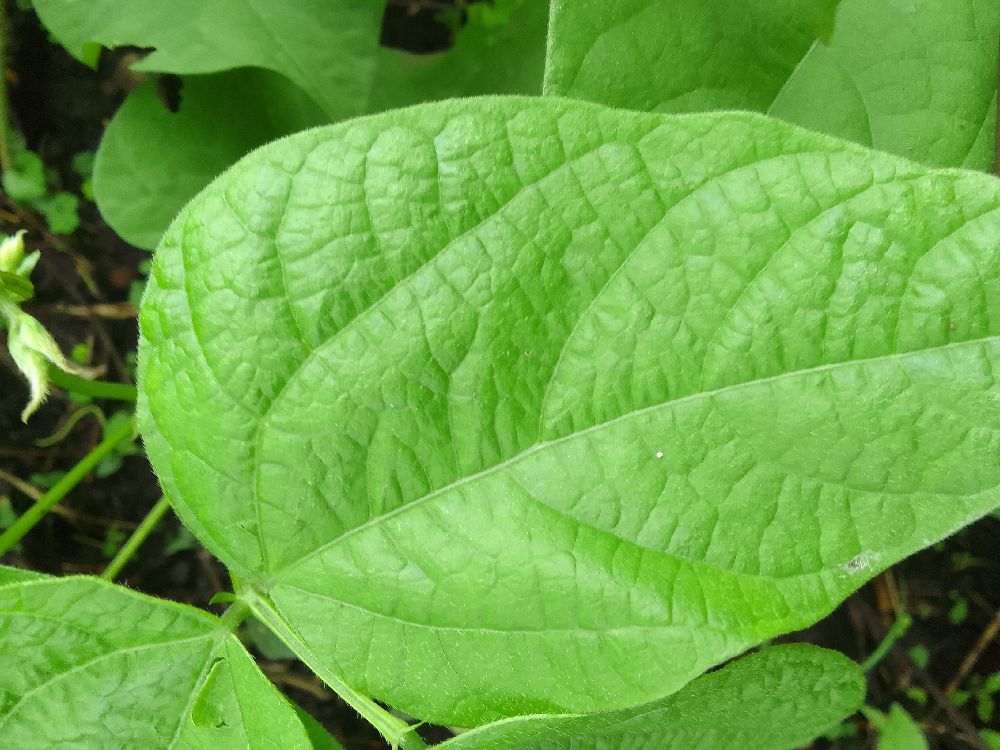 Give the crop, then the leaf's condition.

common bean, healthy
